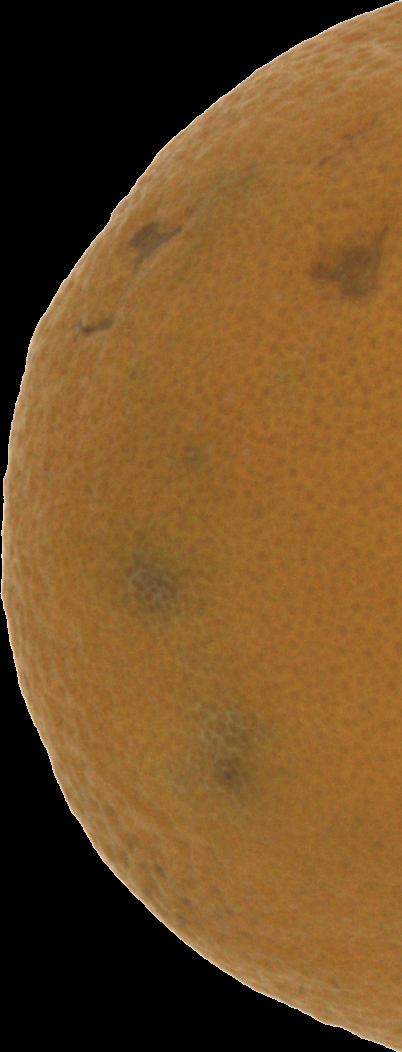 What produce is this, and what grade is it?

orange, bad
